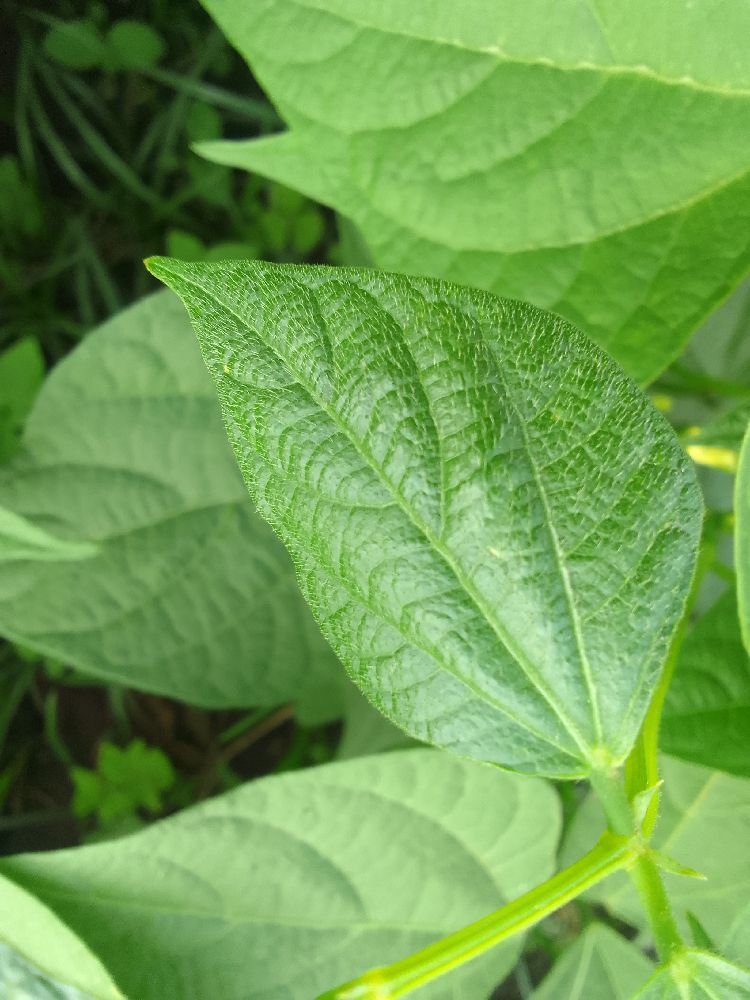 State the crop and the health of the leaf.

common bean, healthy
